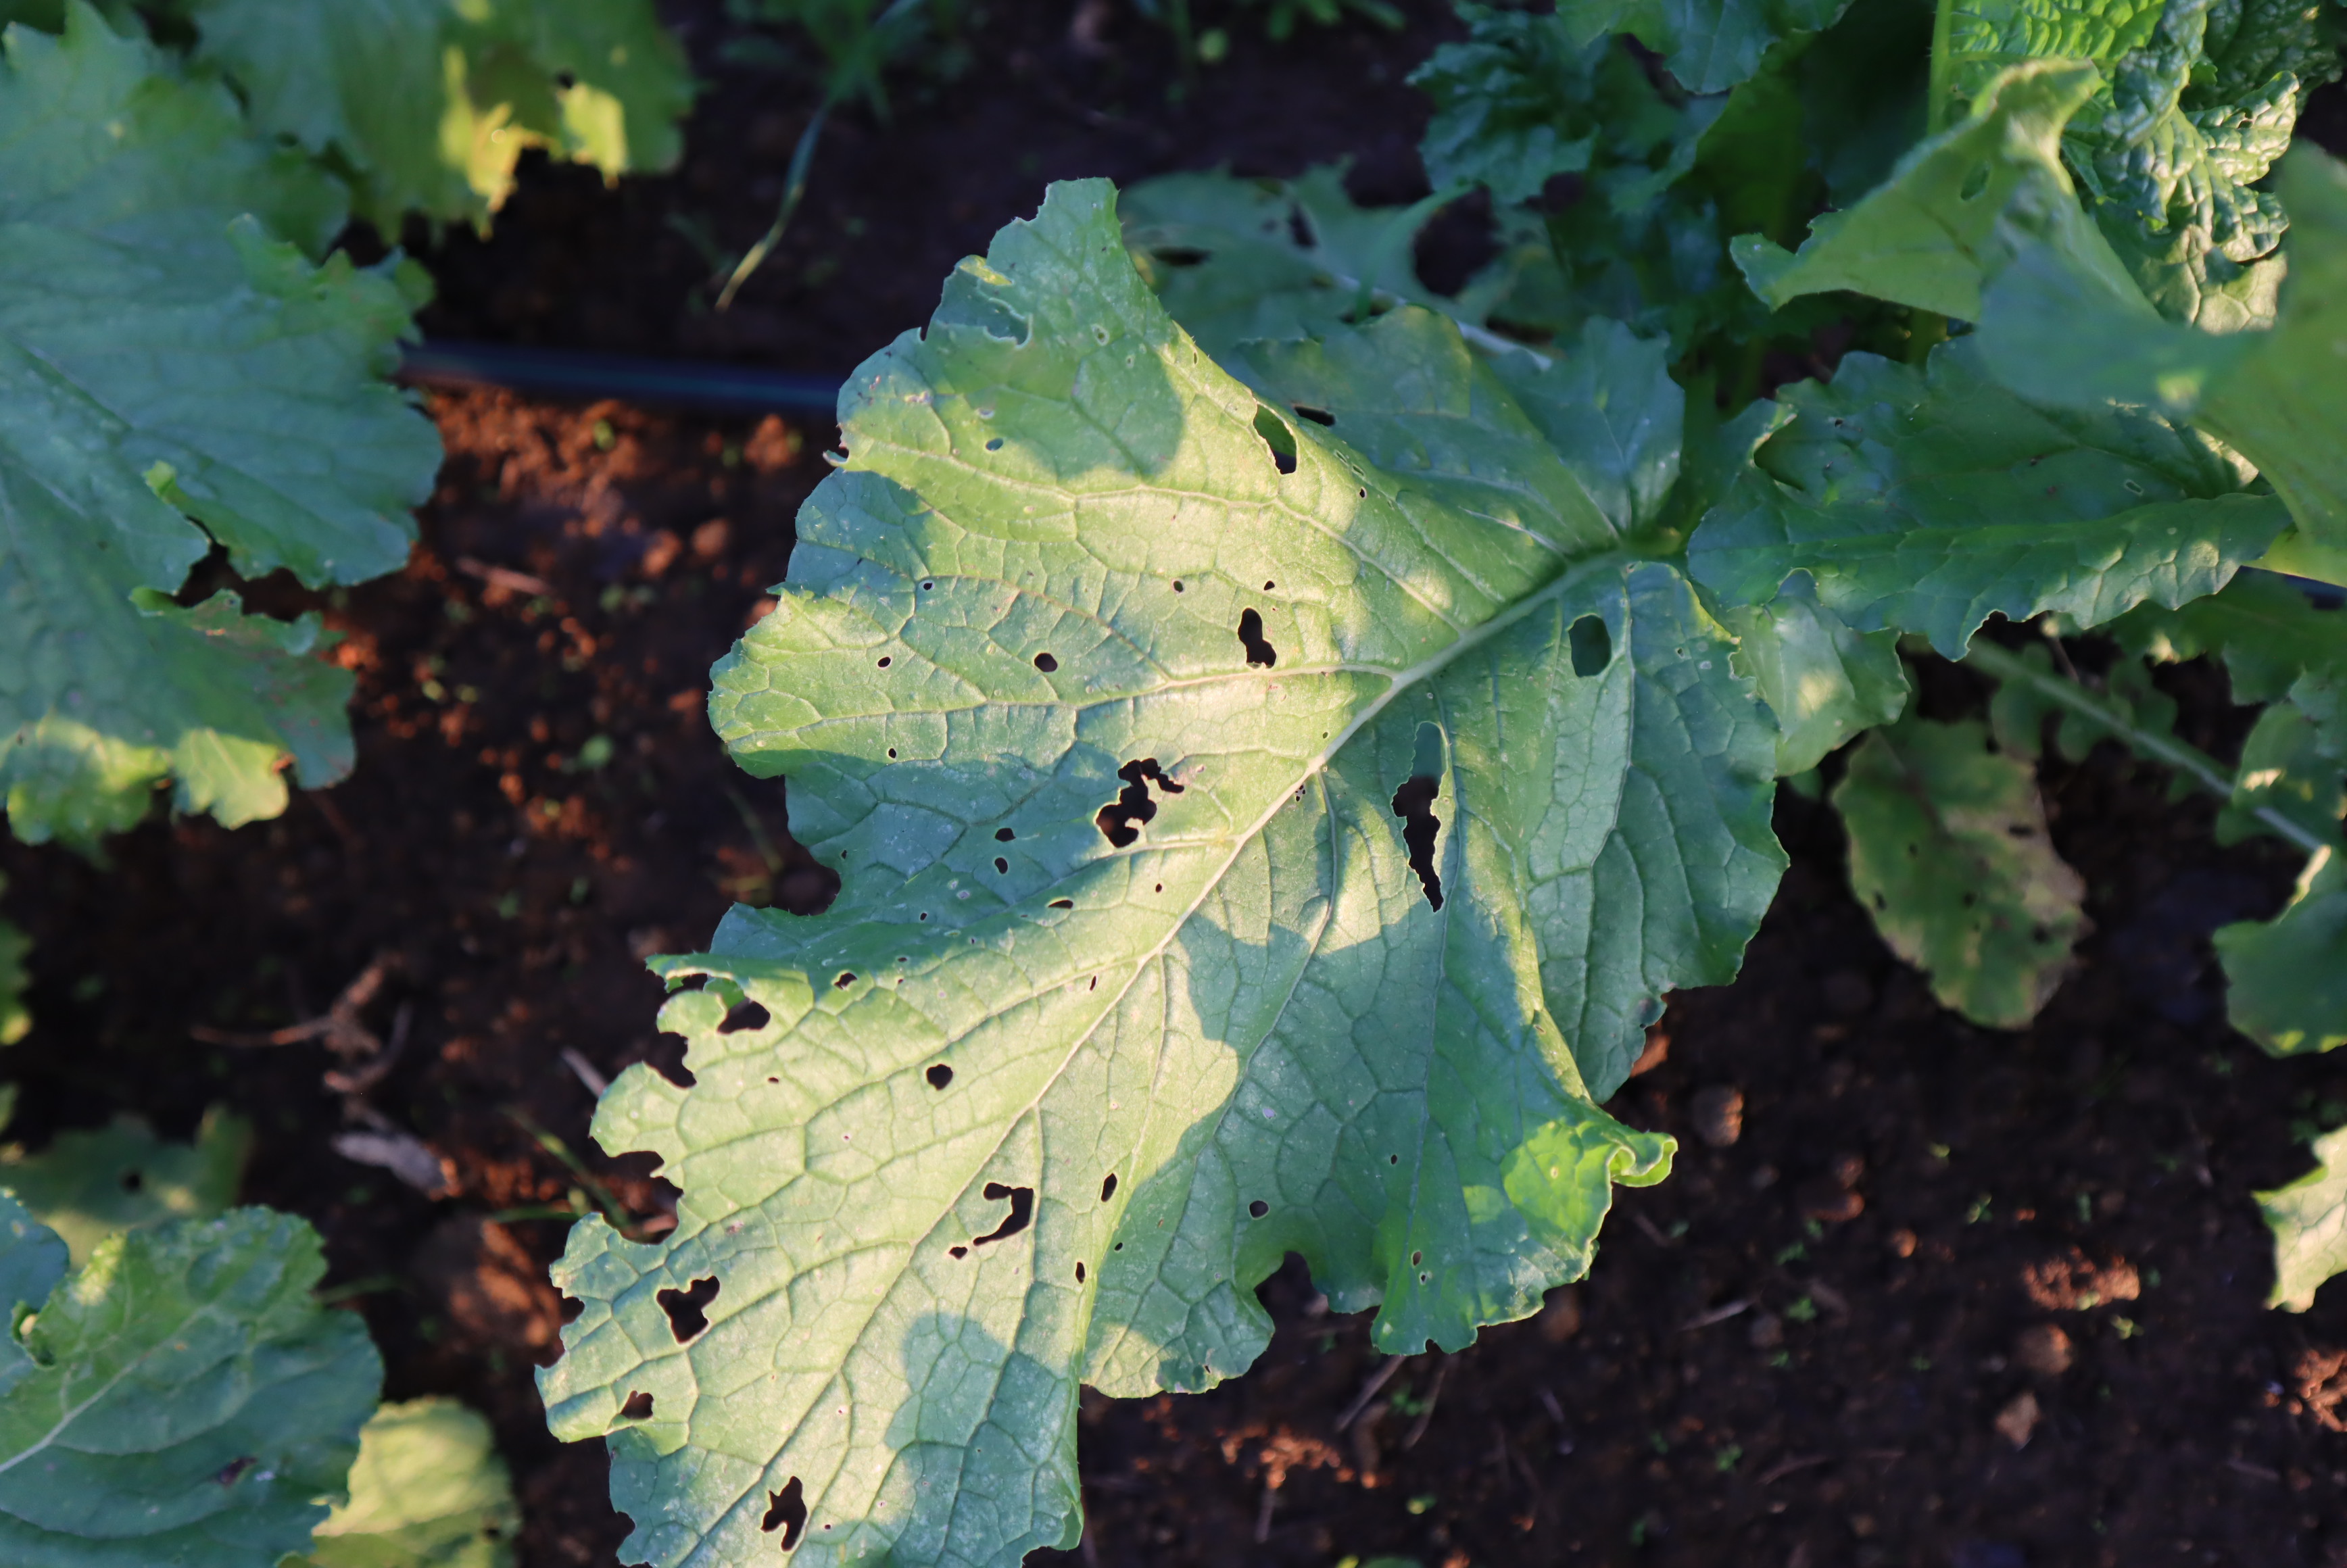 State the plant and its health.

rapini, phytophagous
